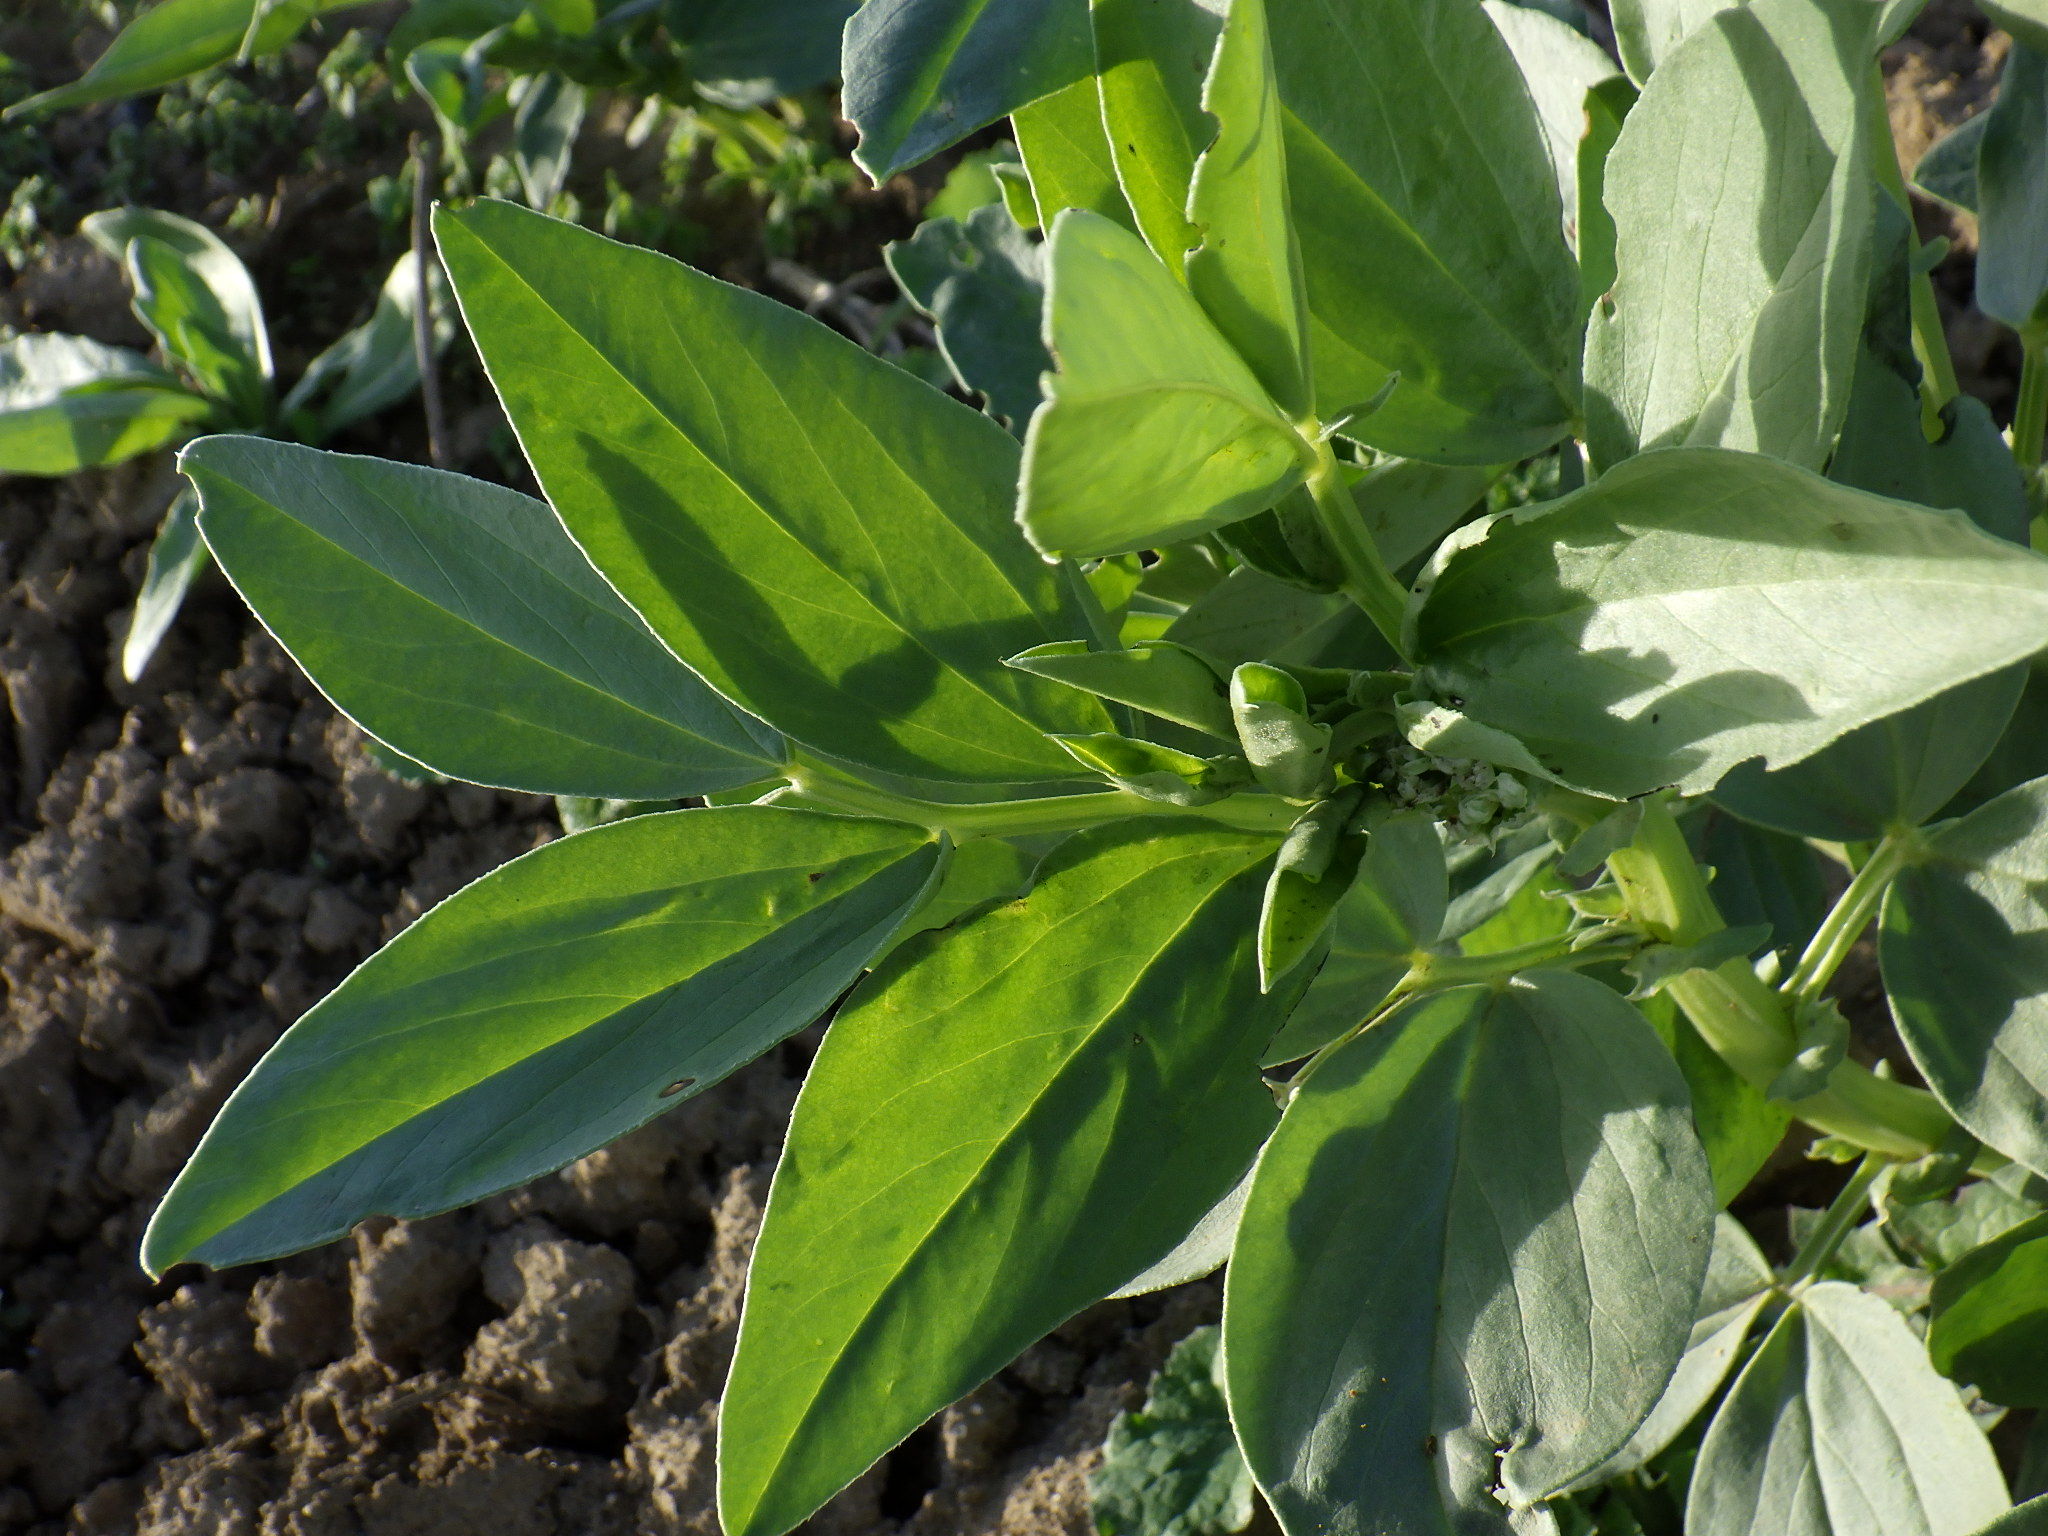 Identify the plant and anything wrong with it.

faba bean, phytophagous
